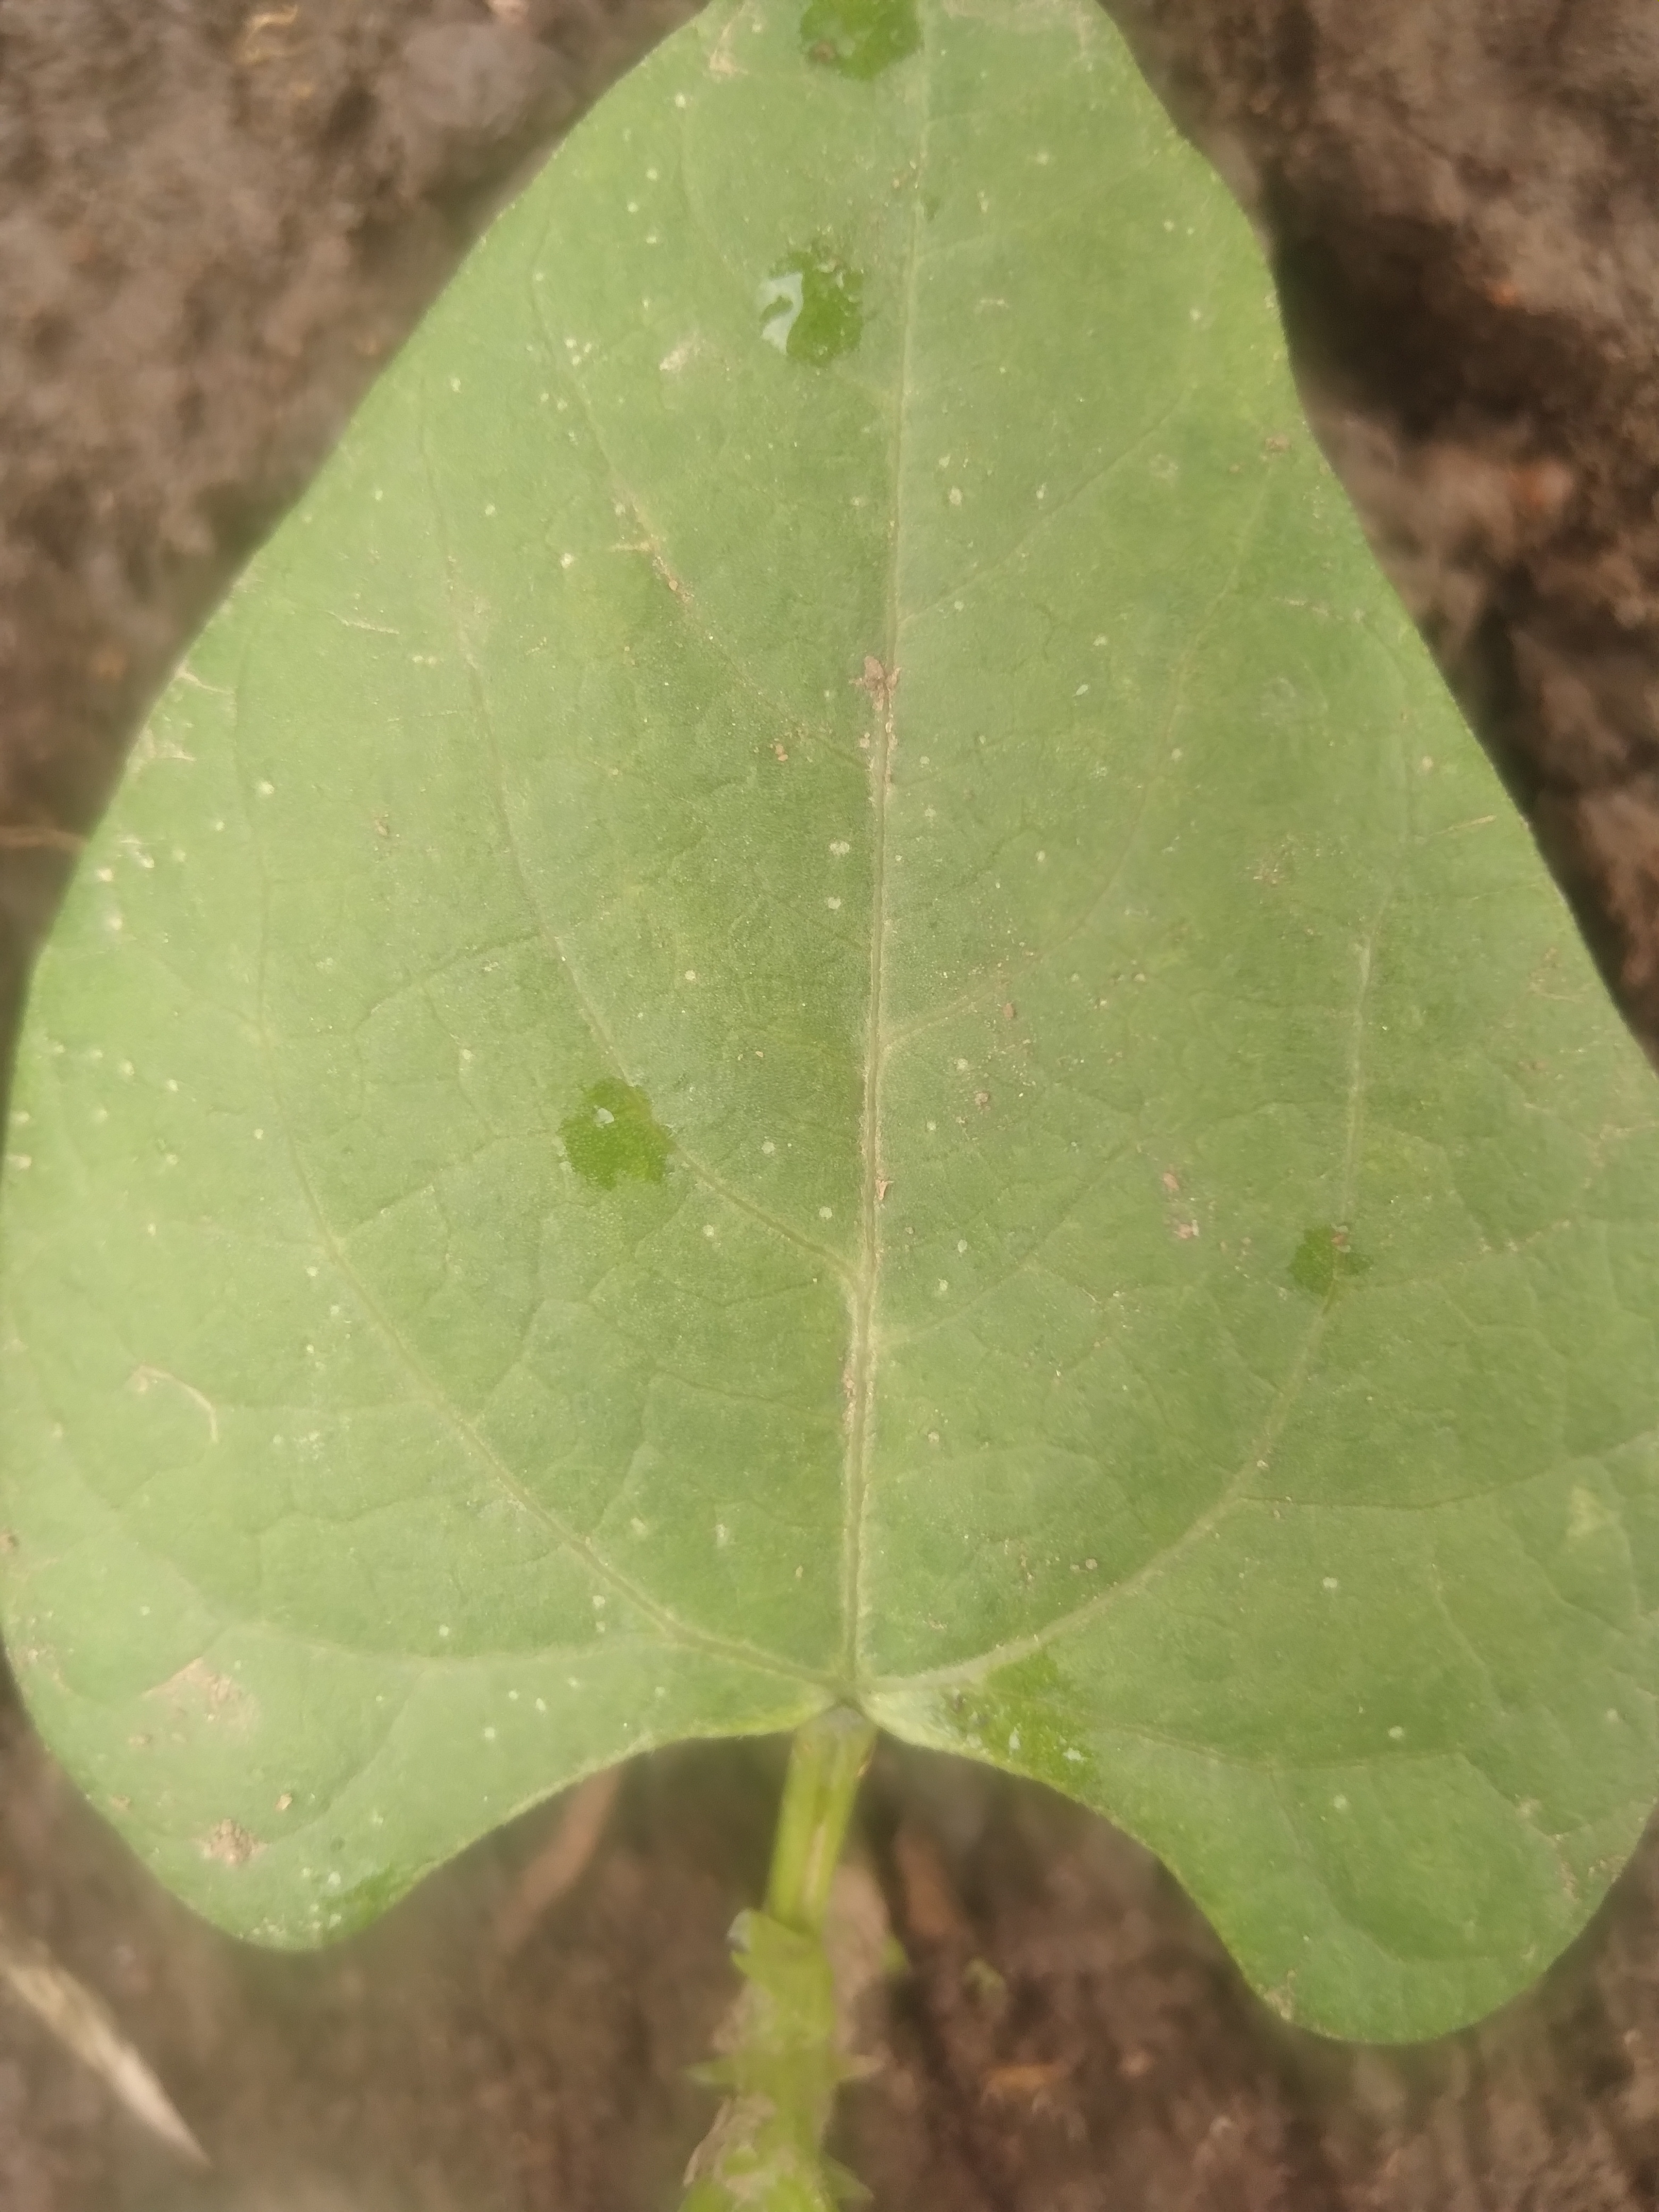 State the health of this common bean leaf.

healthy
